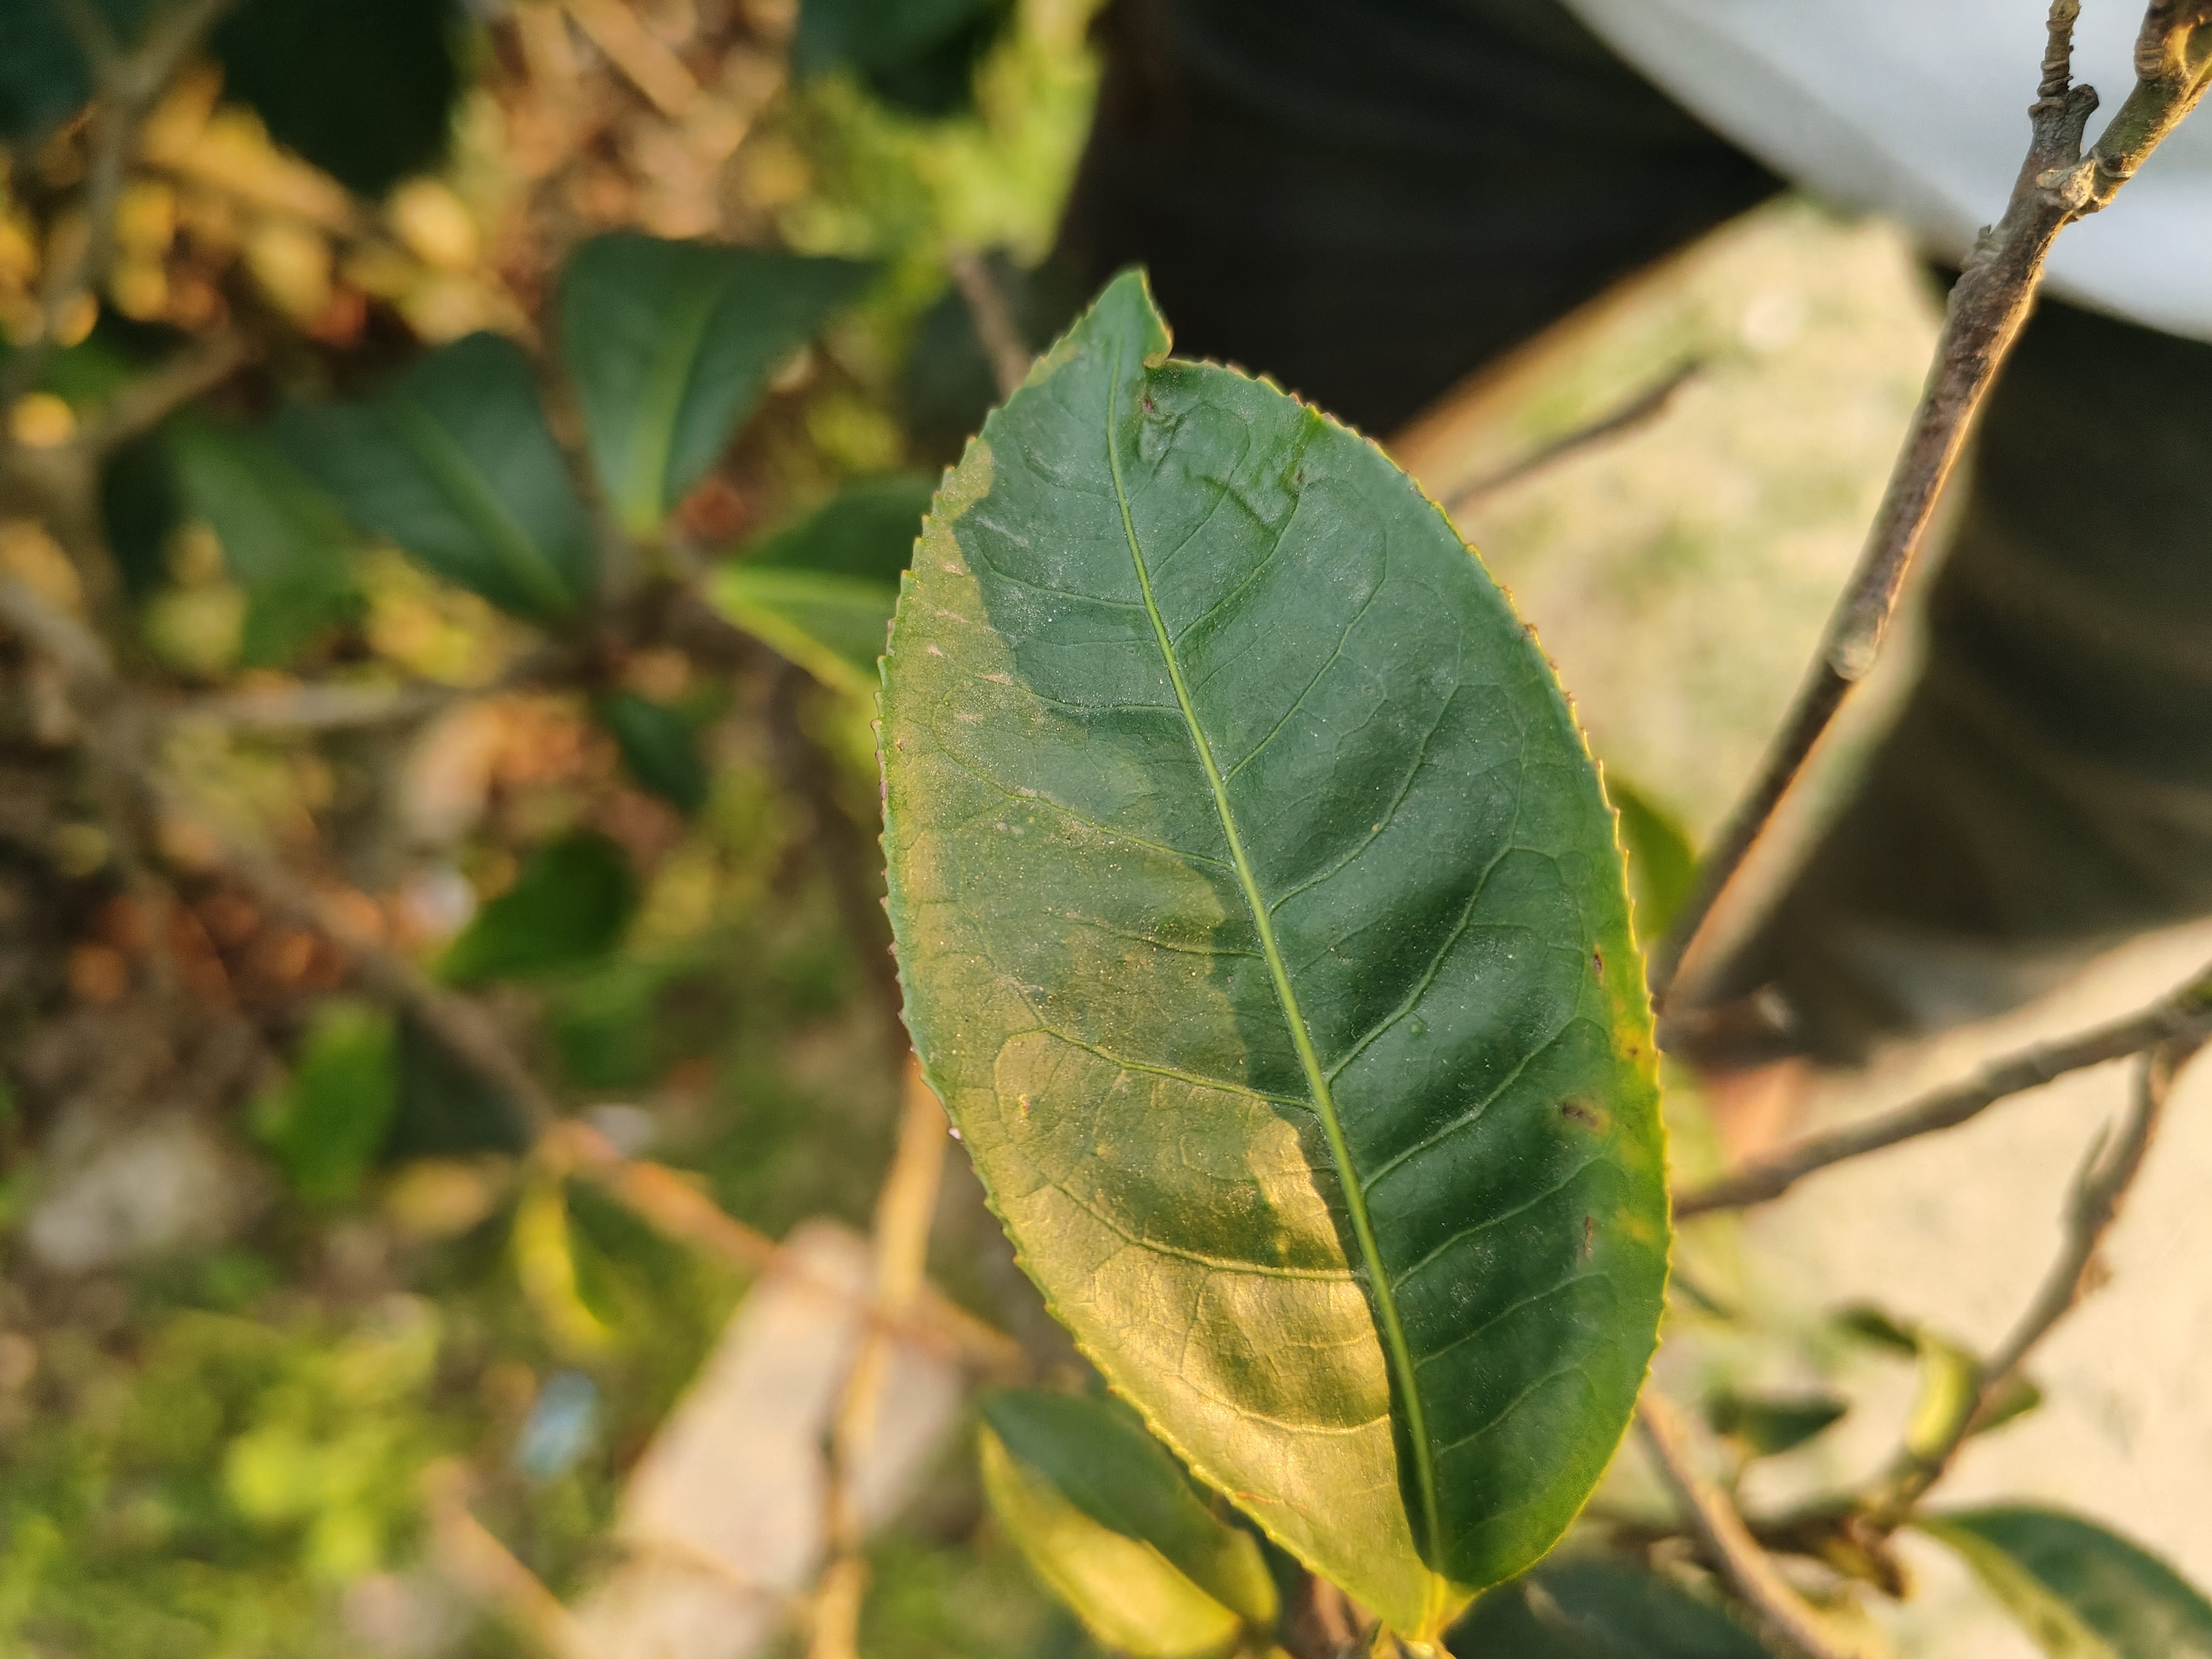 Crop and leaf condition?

tea, healthy leaf
